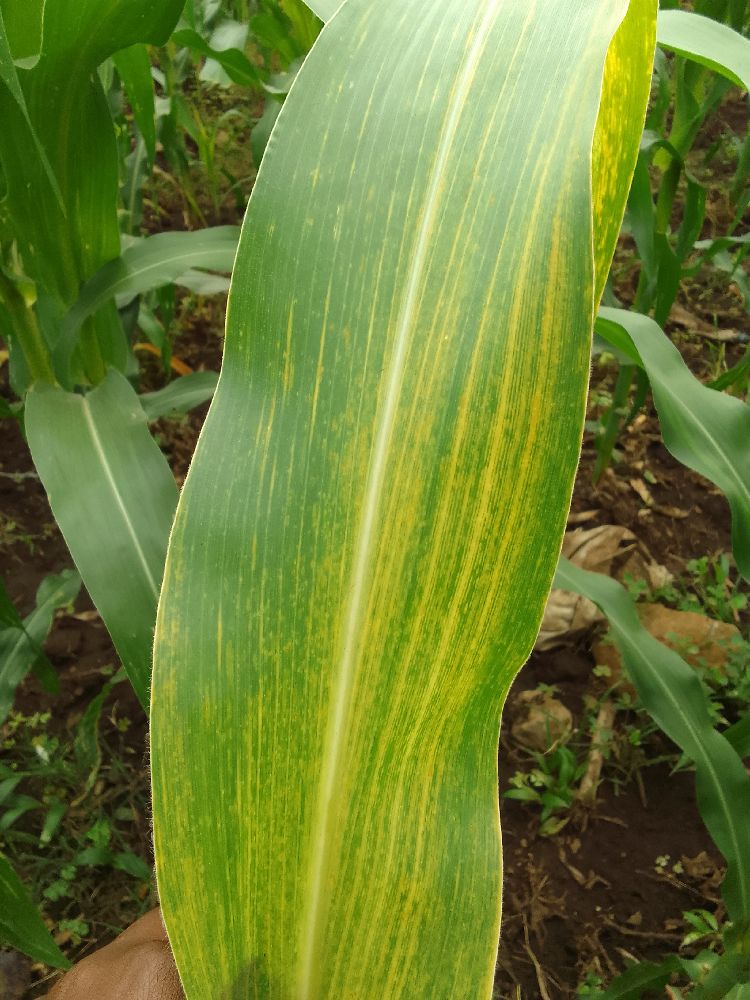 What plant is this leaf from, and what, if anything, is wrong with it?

maize, maize lethal necrosis
